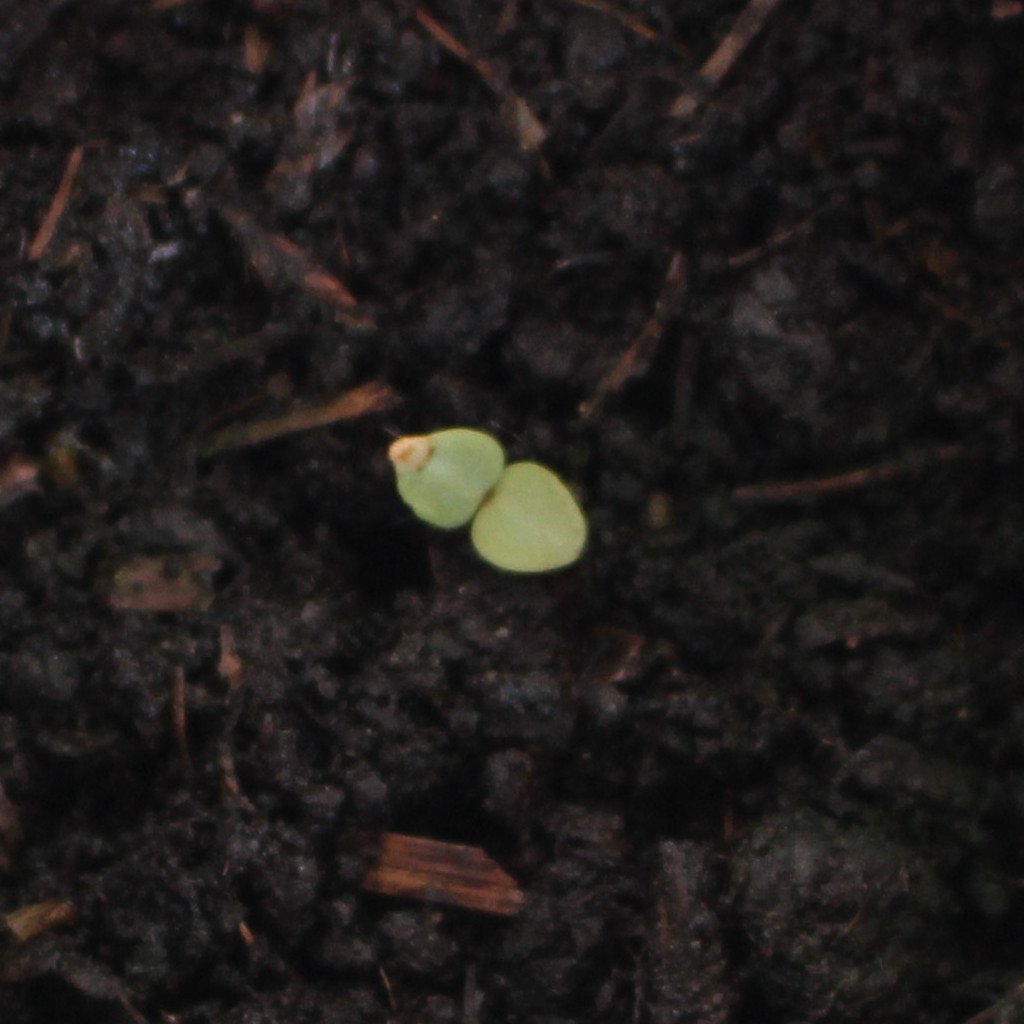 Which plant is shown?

Veronica persica
